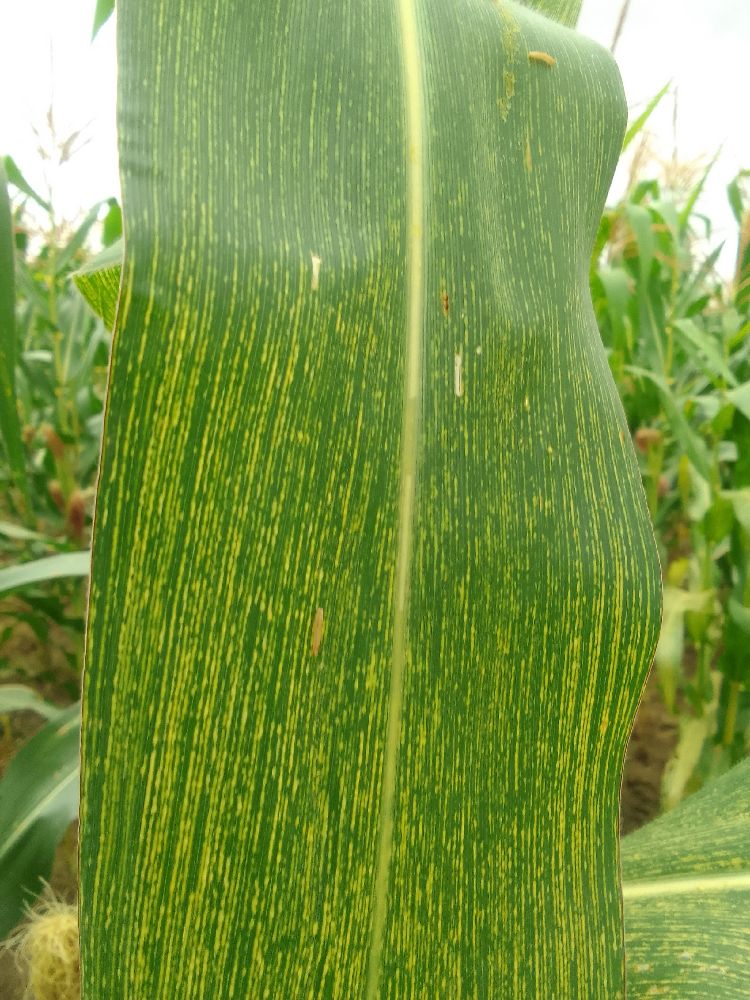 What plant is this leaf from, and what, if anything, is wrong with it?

maize, maize streak virus
